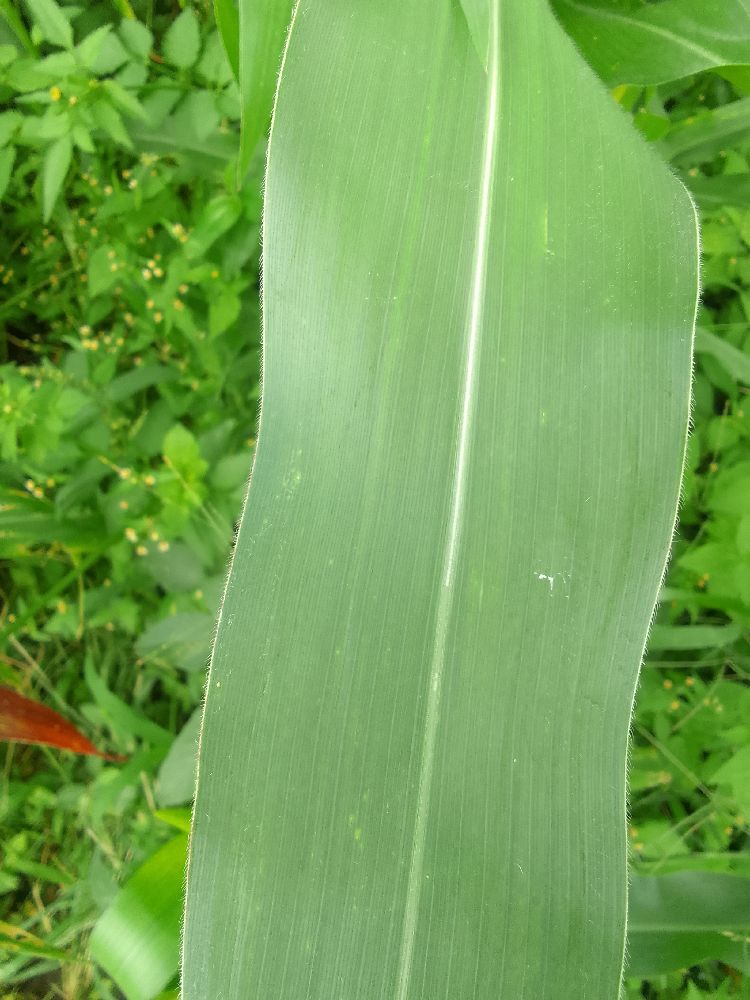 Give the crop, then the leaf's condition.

maize, healthy
